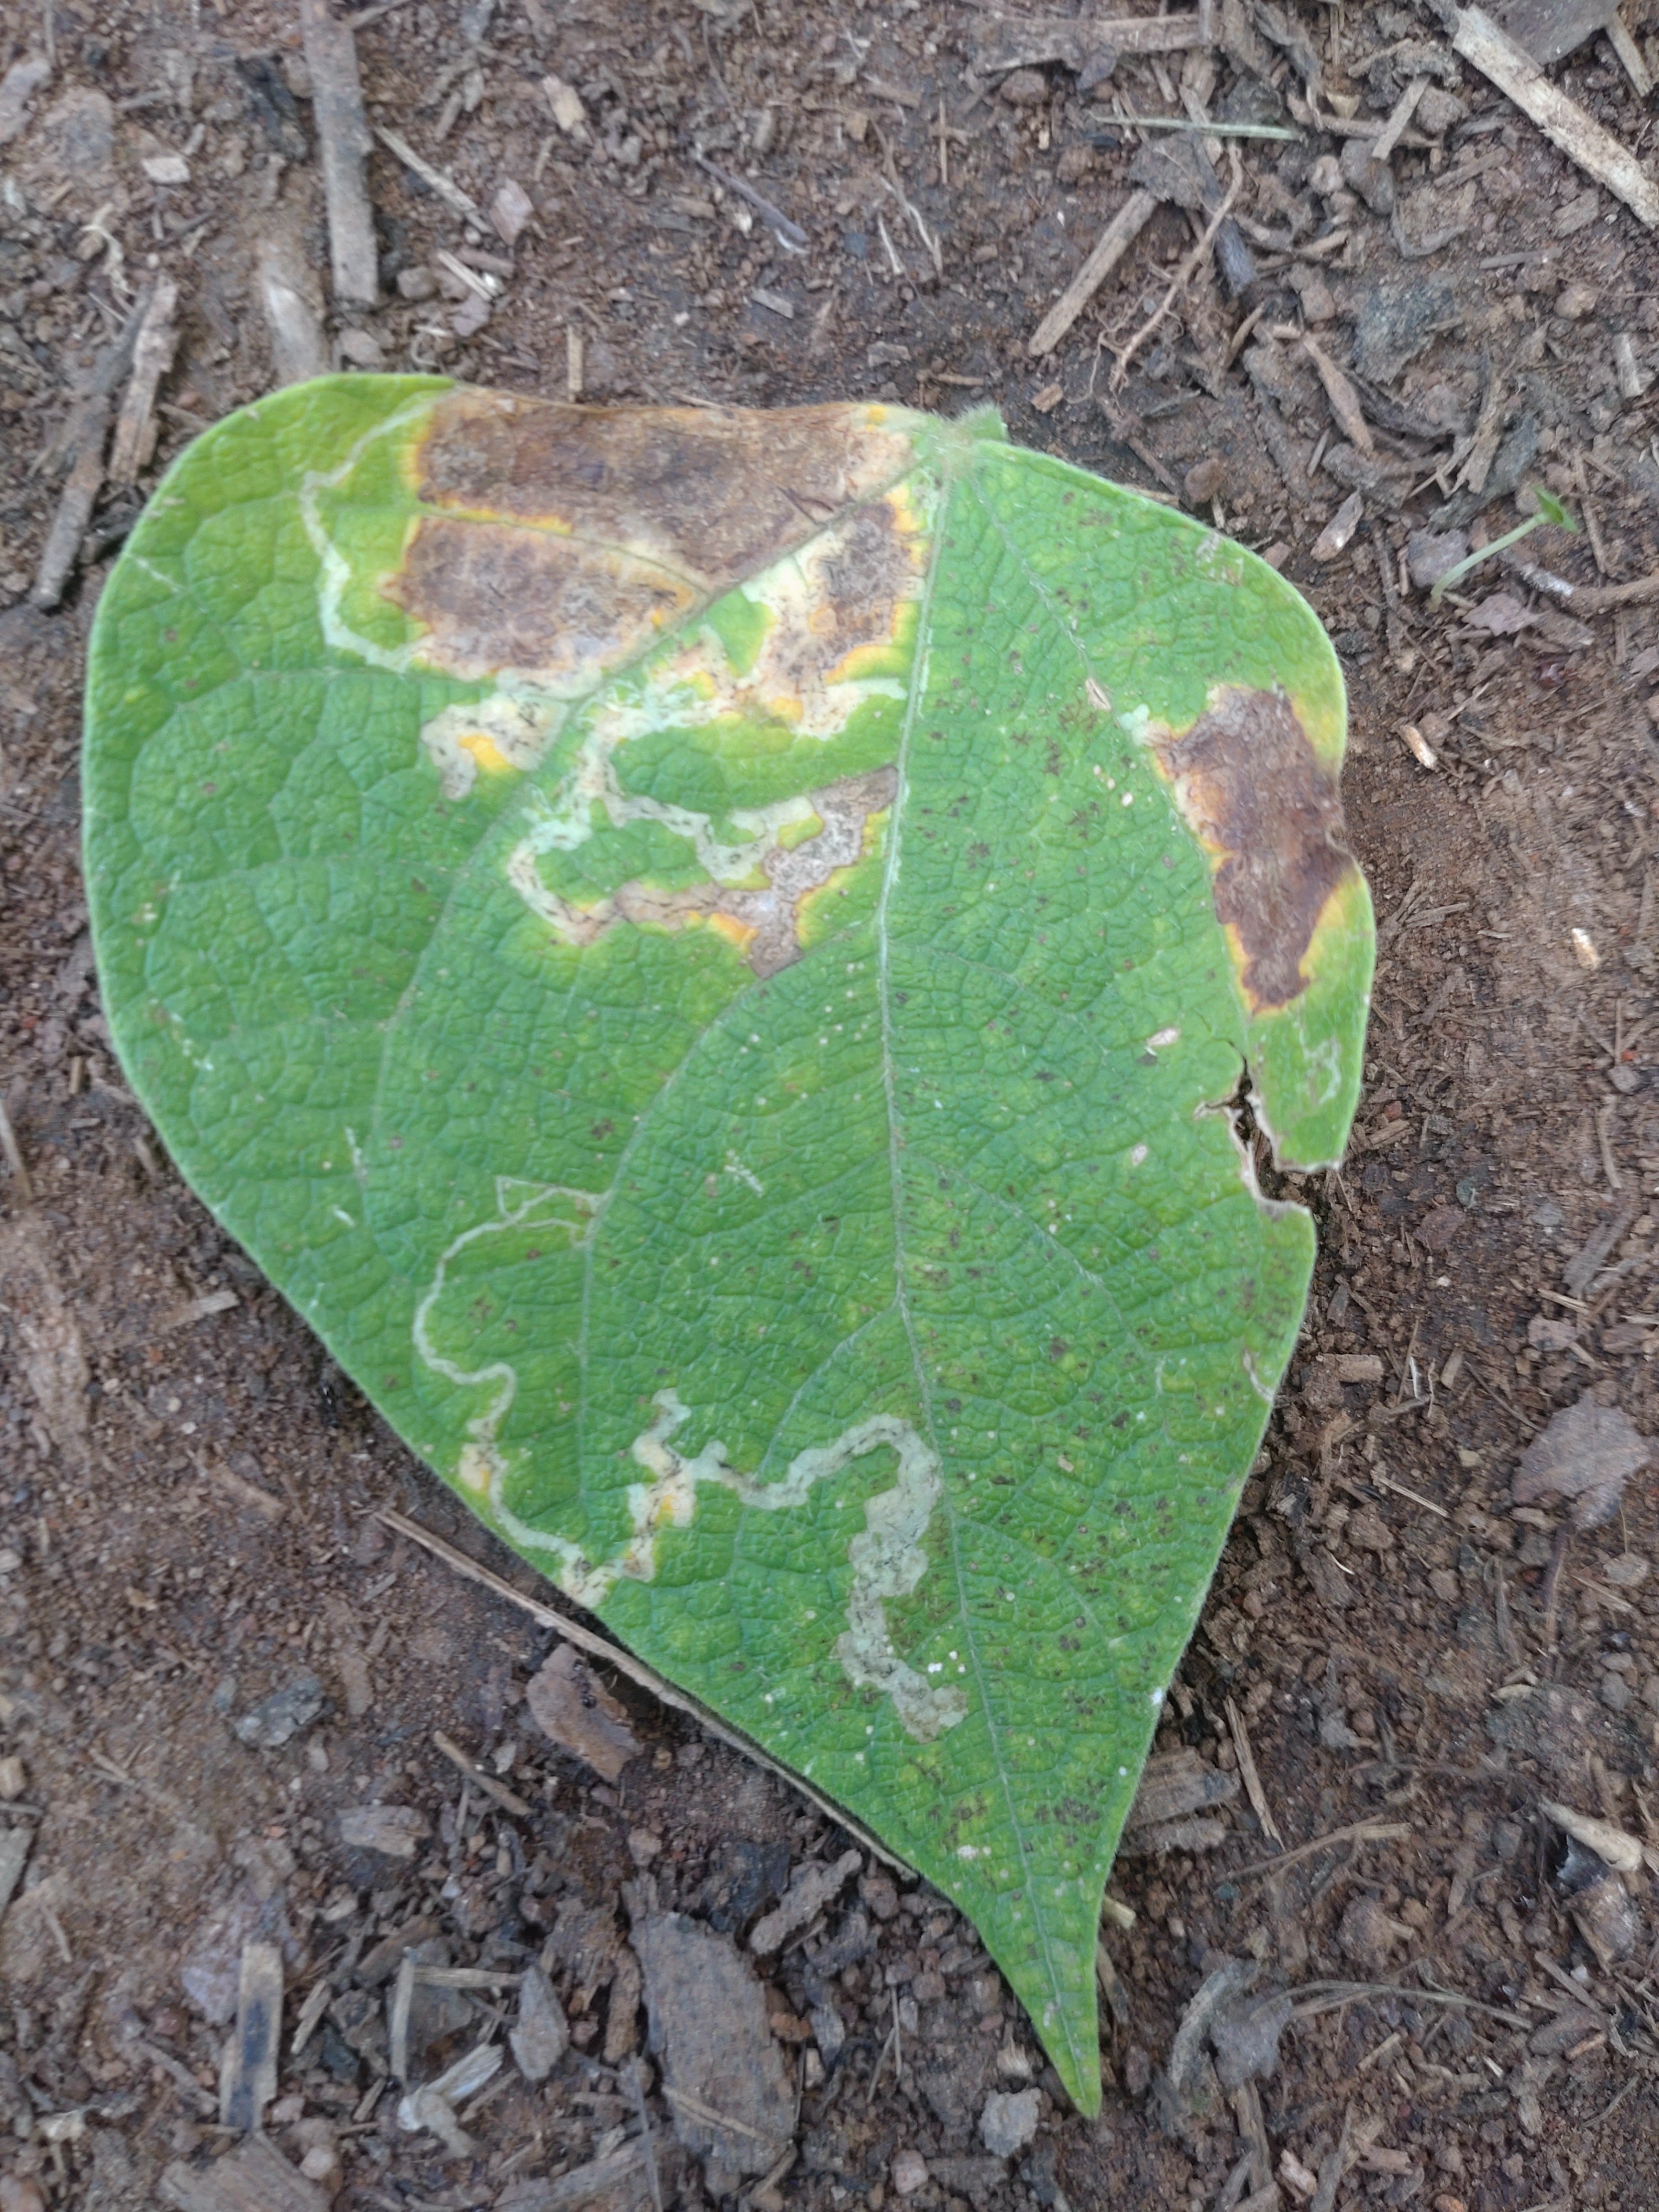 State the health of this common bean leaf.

anthracnose
